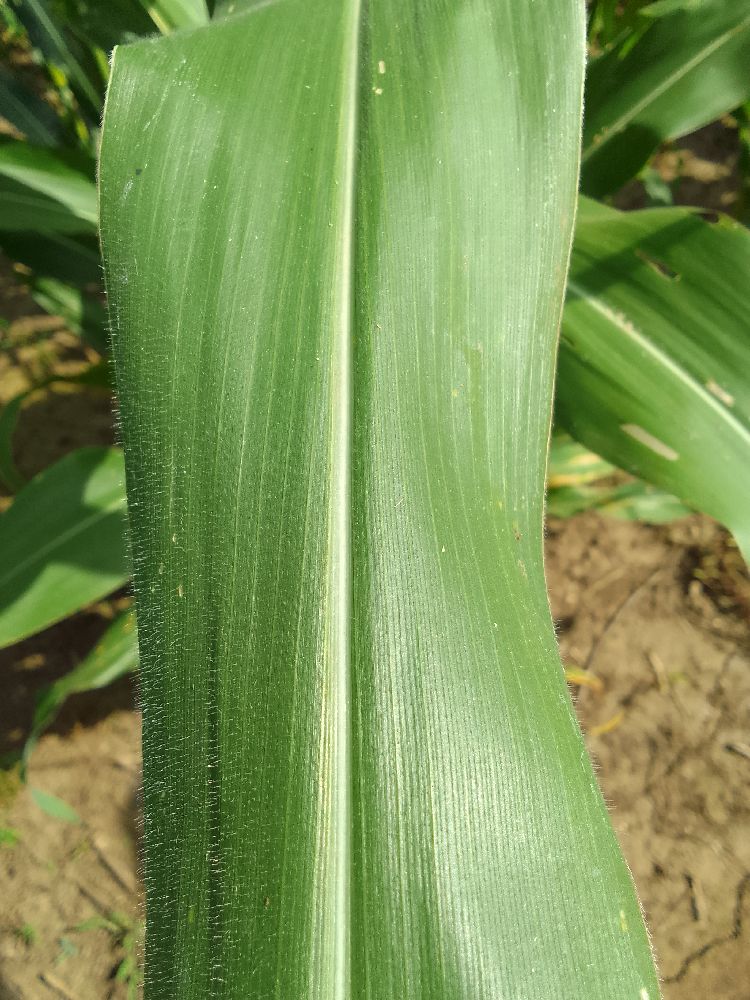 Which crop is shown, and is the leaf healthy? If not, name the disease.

maize, healthy
